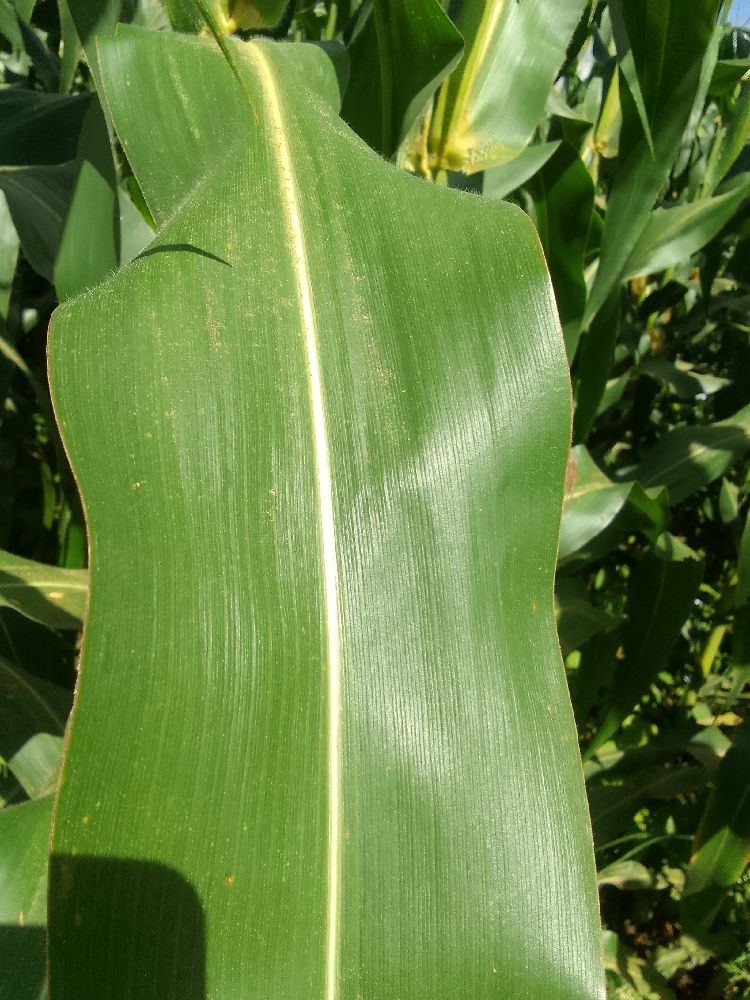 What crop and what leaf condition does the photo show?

maize, healthy
